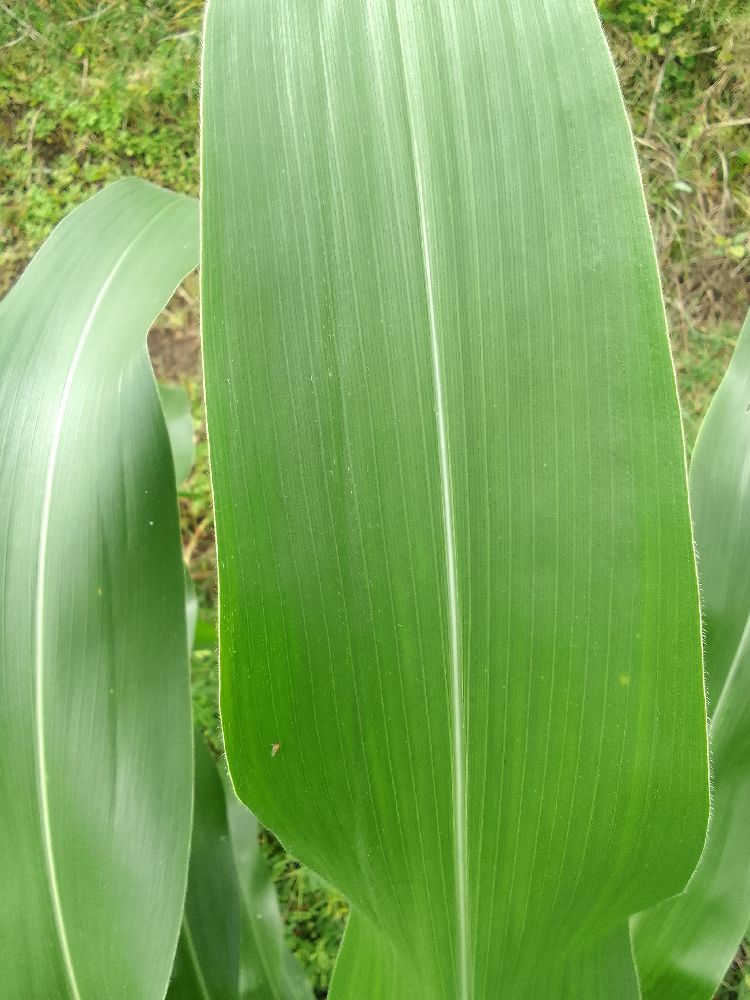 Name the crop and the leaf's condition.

maize, healthy
